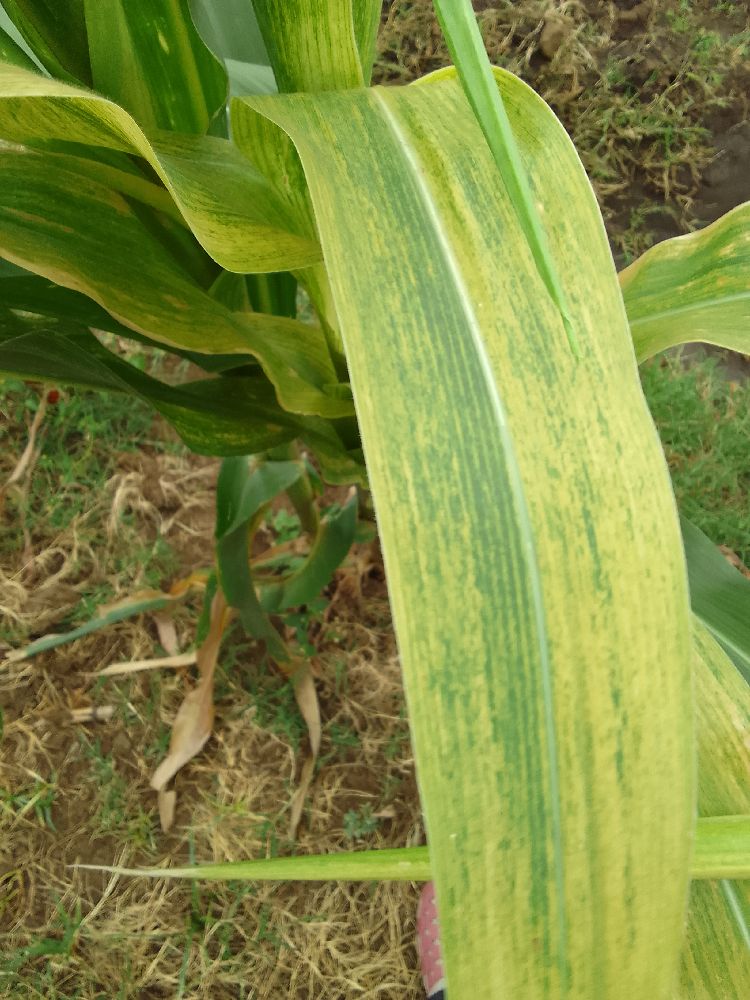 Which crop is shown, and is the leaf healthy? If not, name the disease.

maize, maize lethal necrosis
